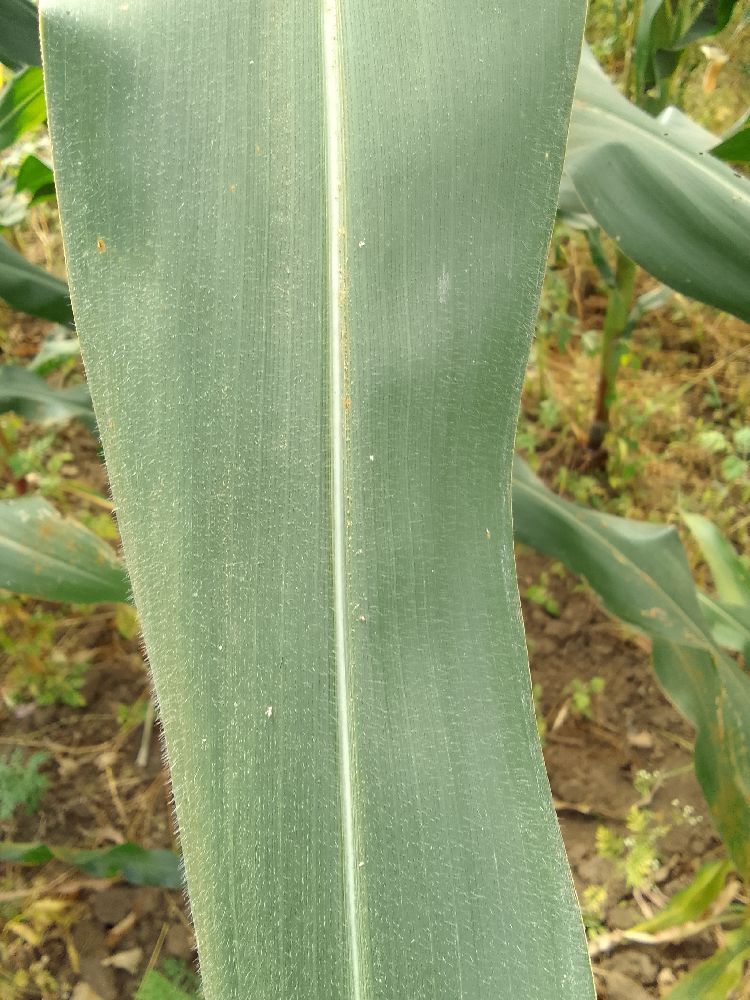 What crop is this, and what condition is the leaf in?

maize, healthy
